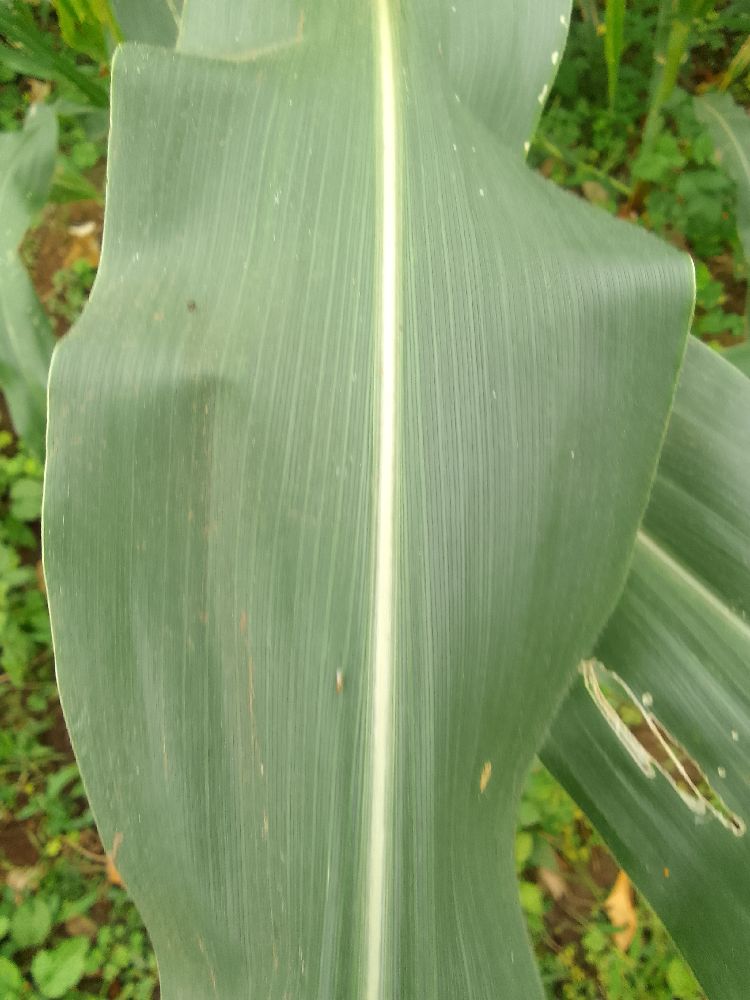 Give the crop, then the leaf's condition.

maize, healthy
